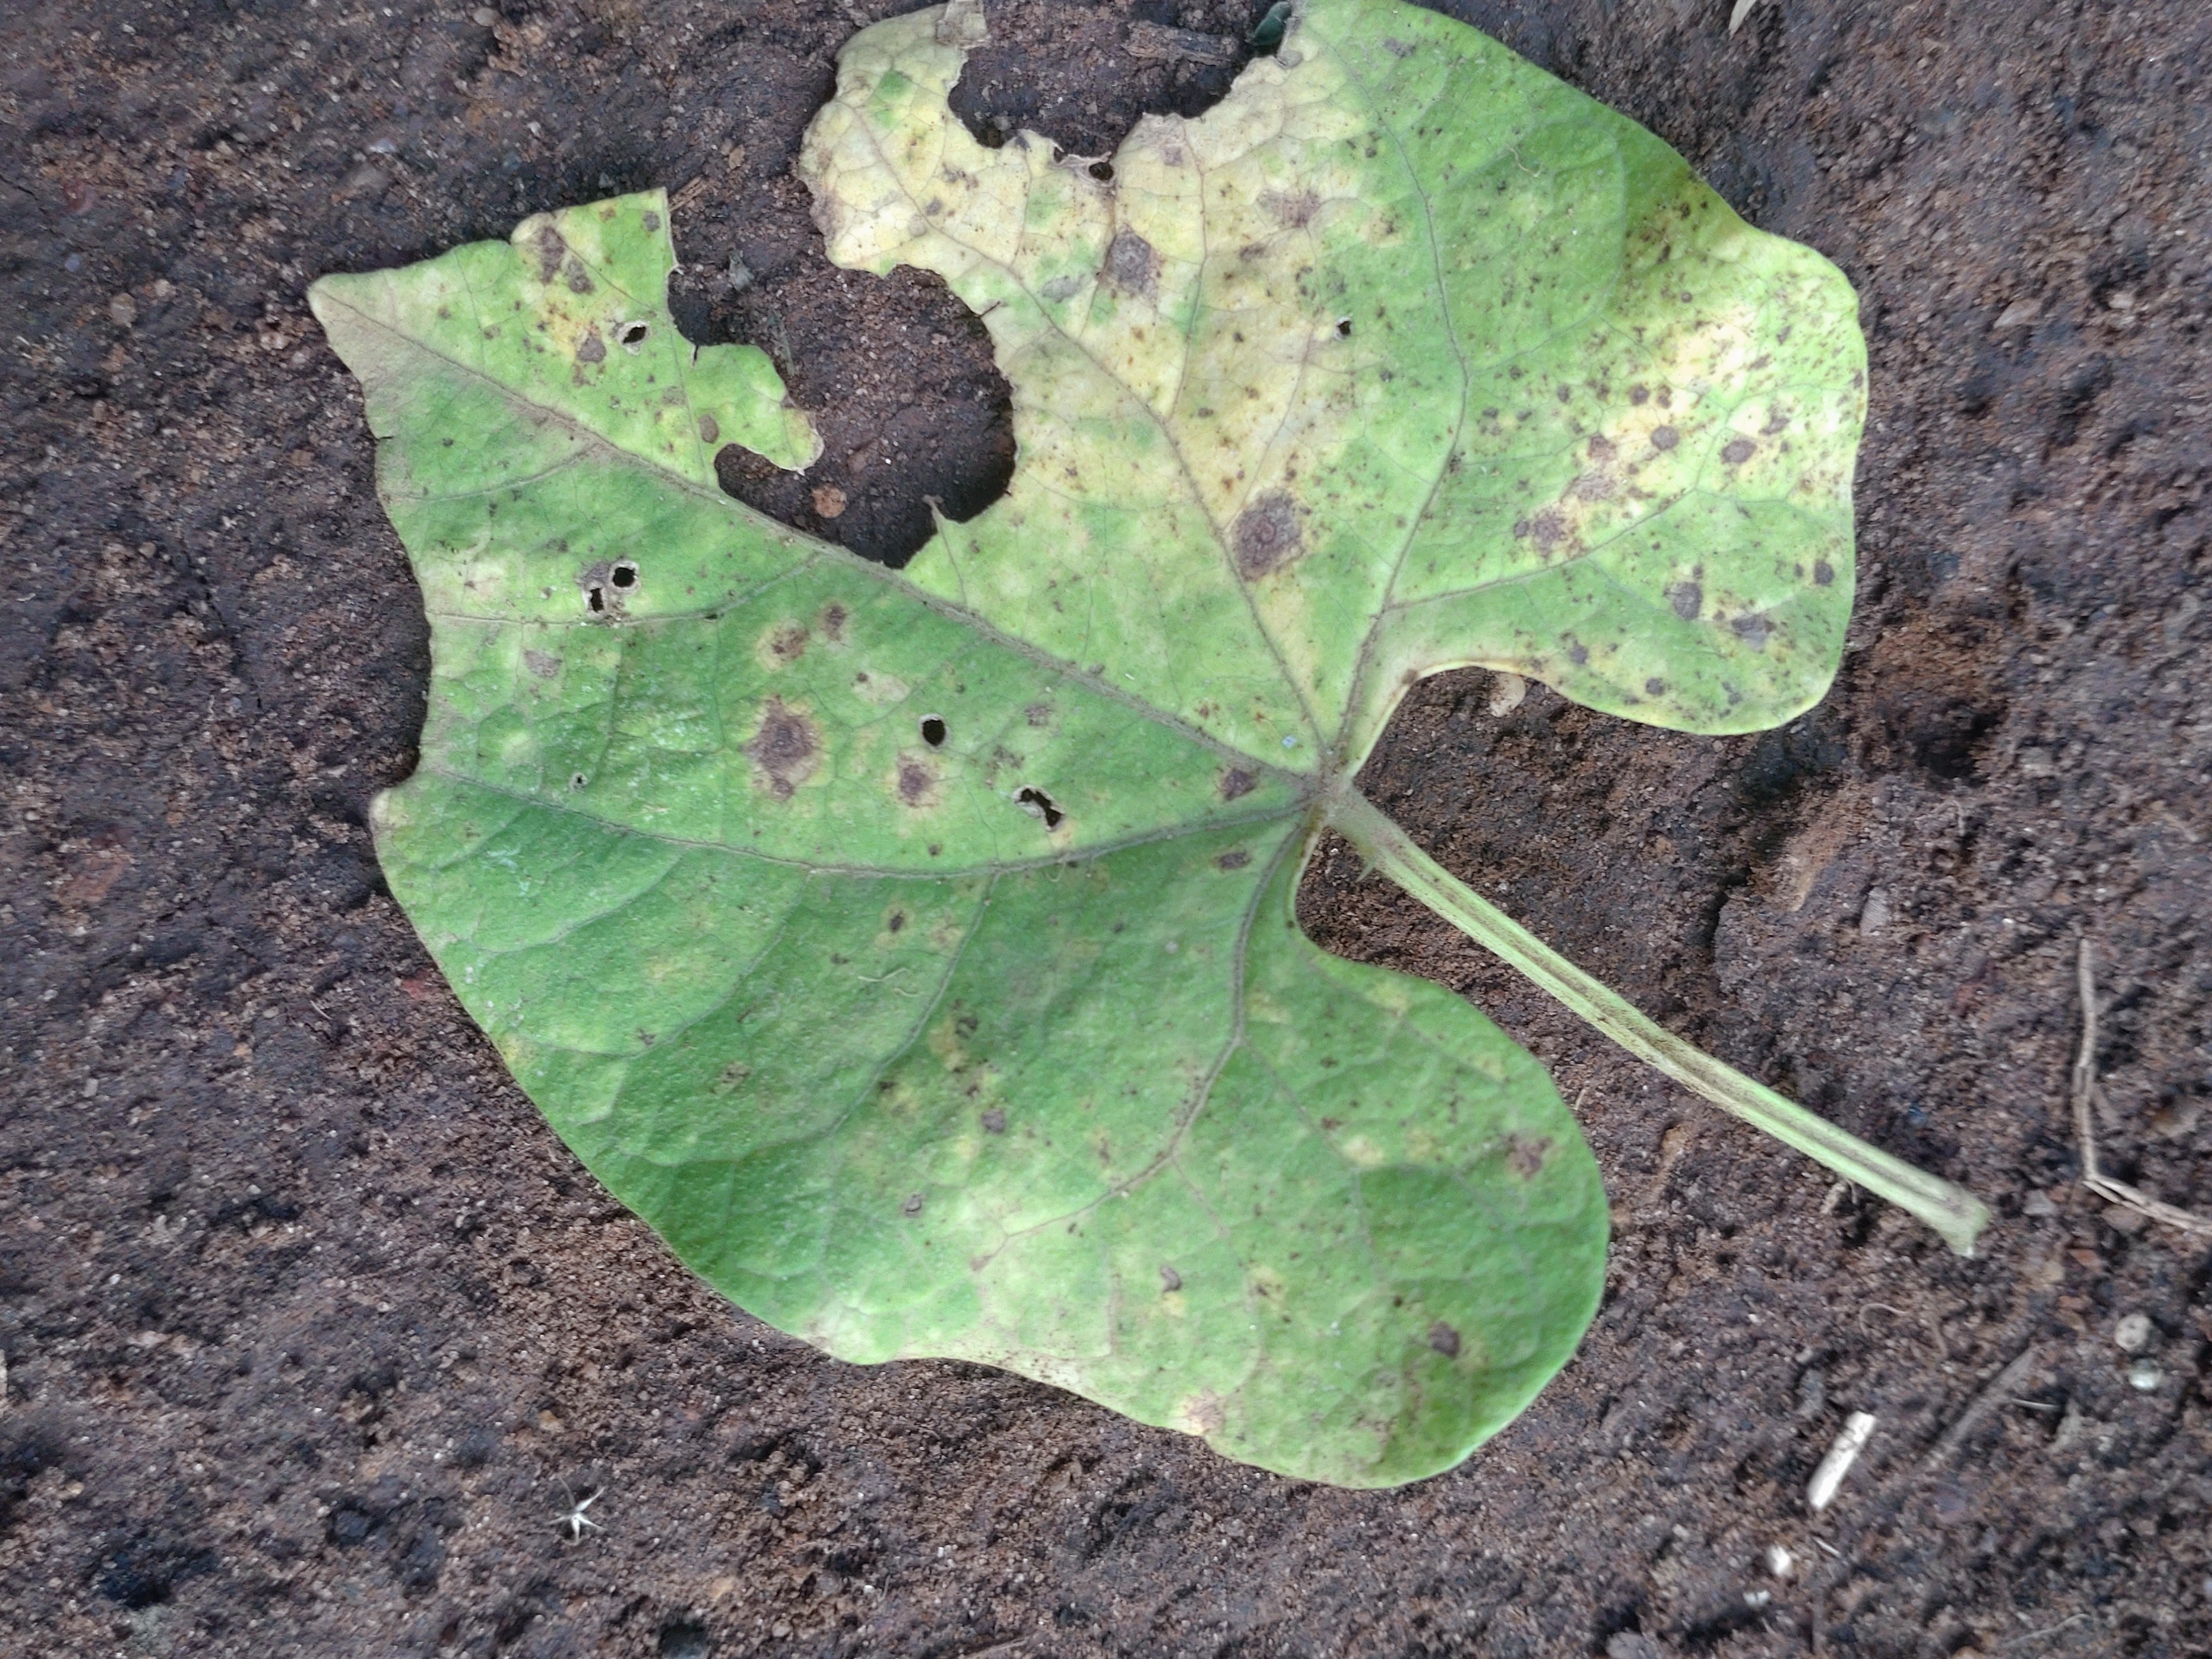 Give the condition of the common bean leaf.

anthracnose
